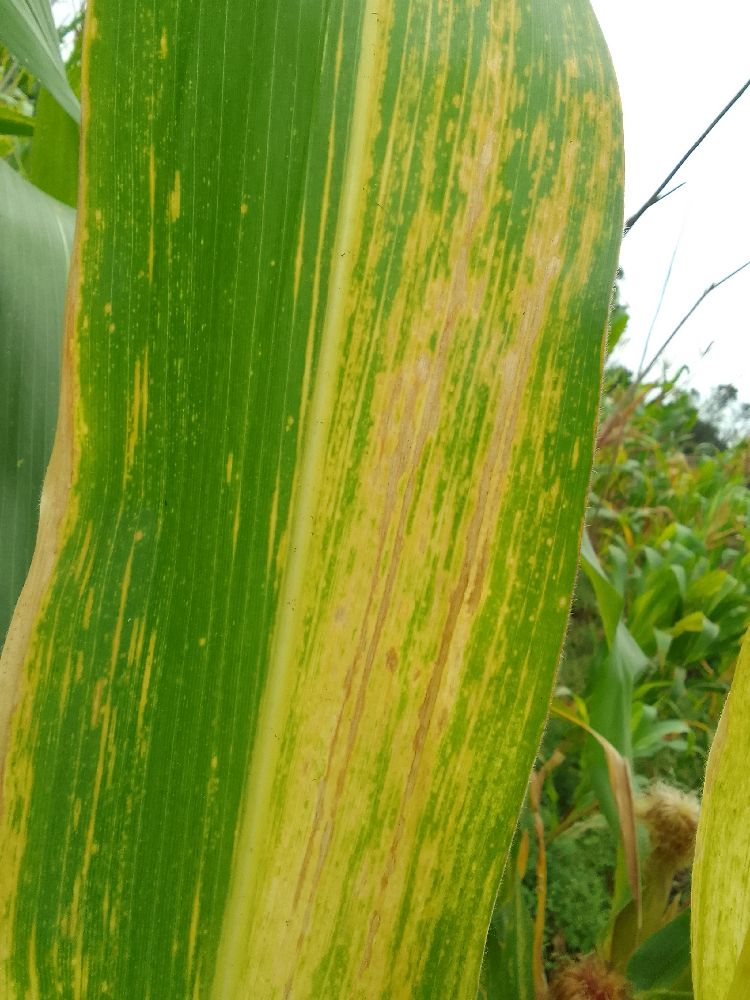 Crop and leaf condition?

maize, maize lethal necrosis
